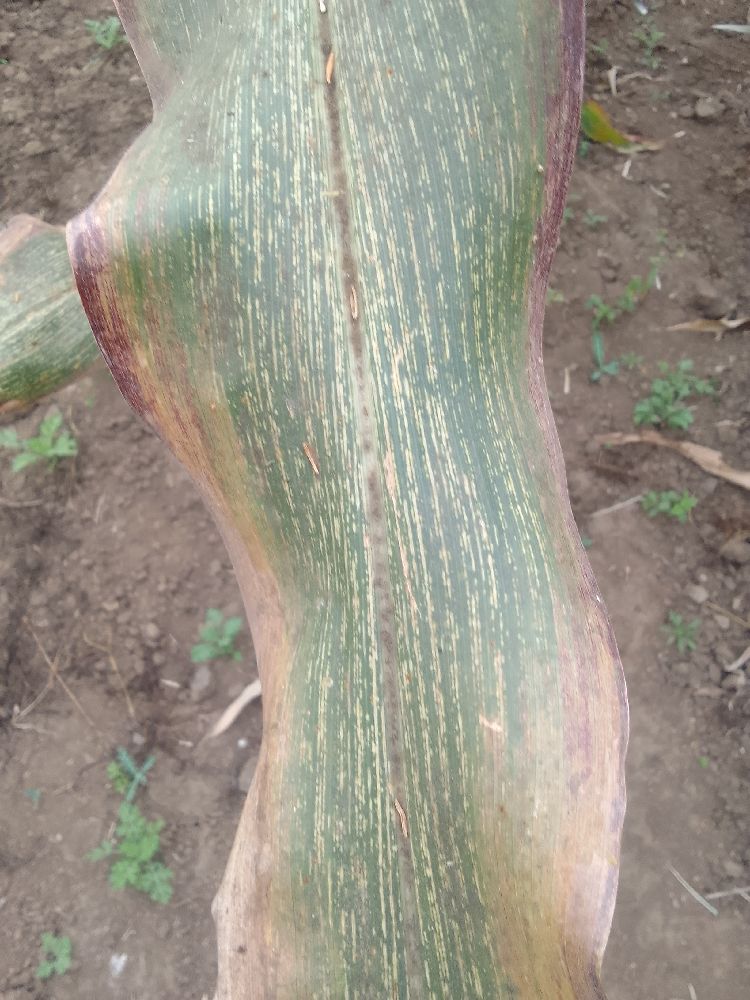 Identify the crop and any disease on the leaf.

maize, maize streak virus
